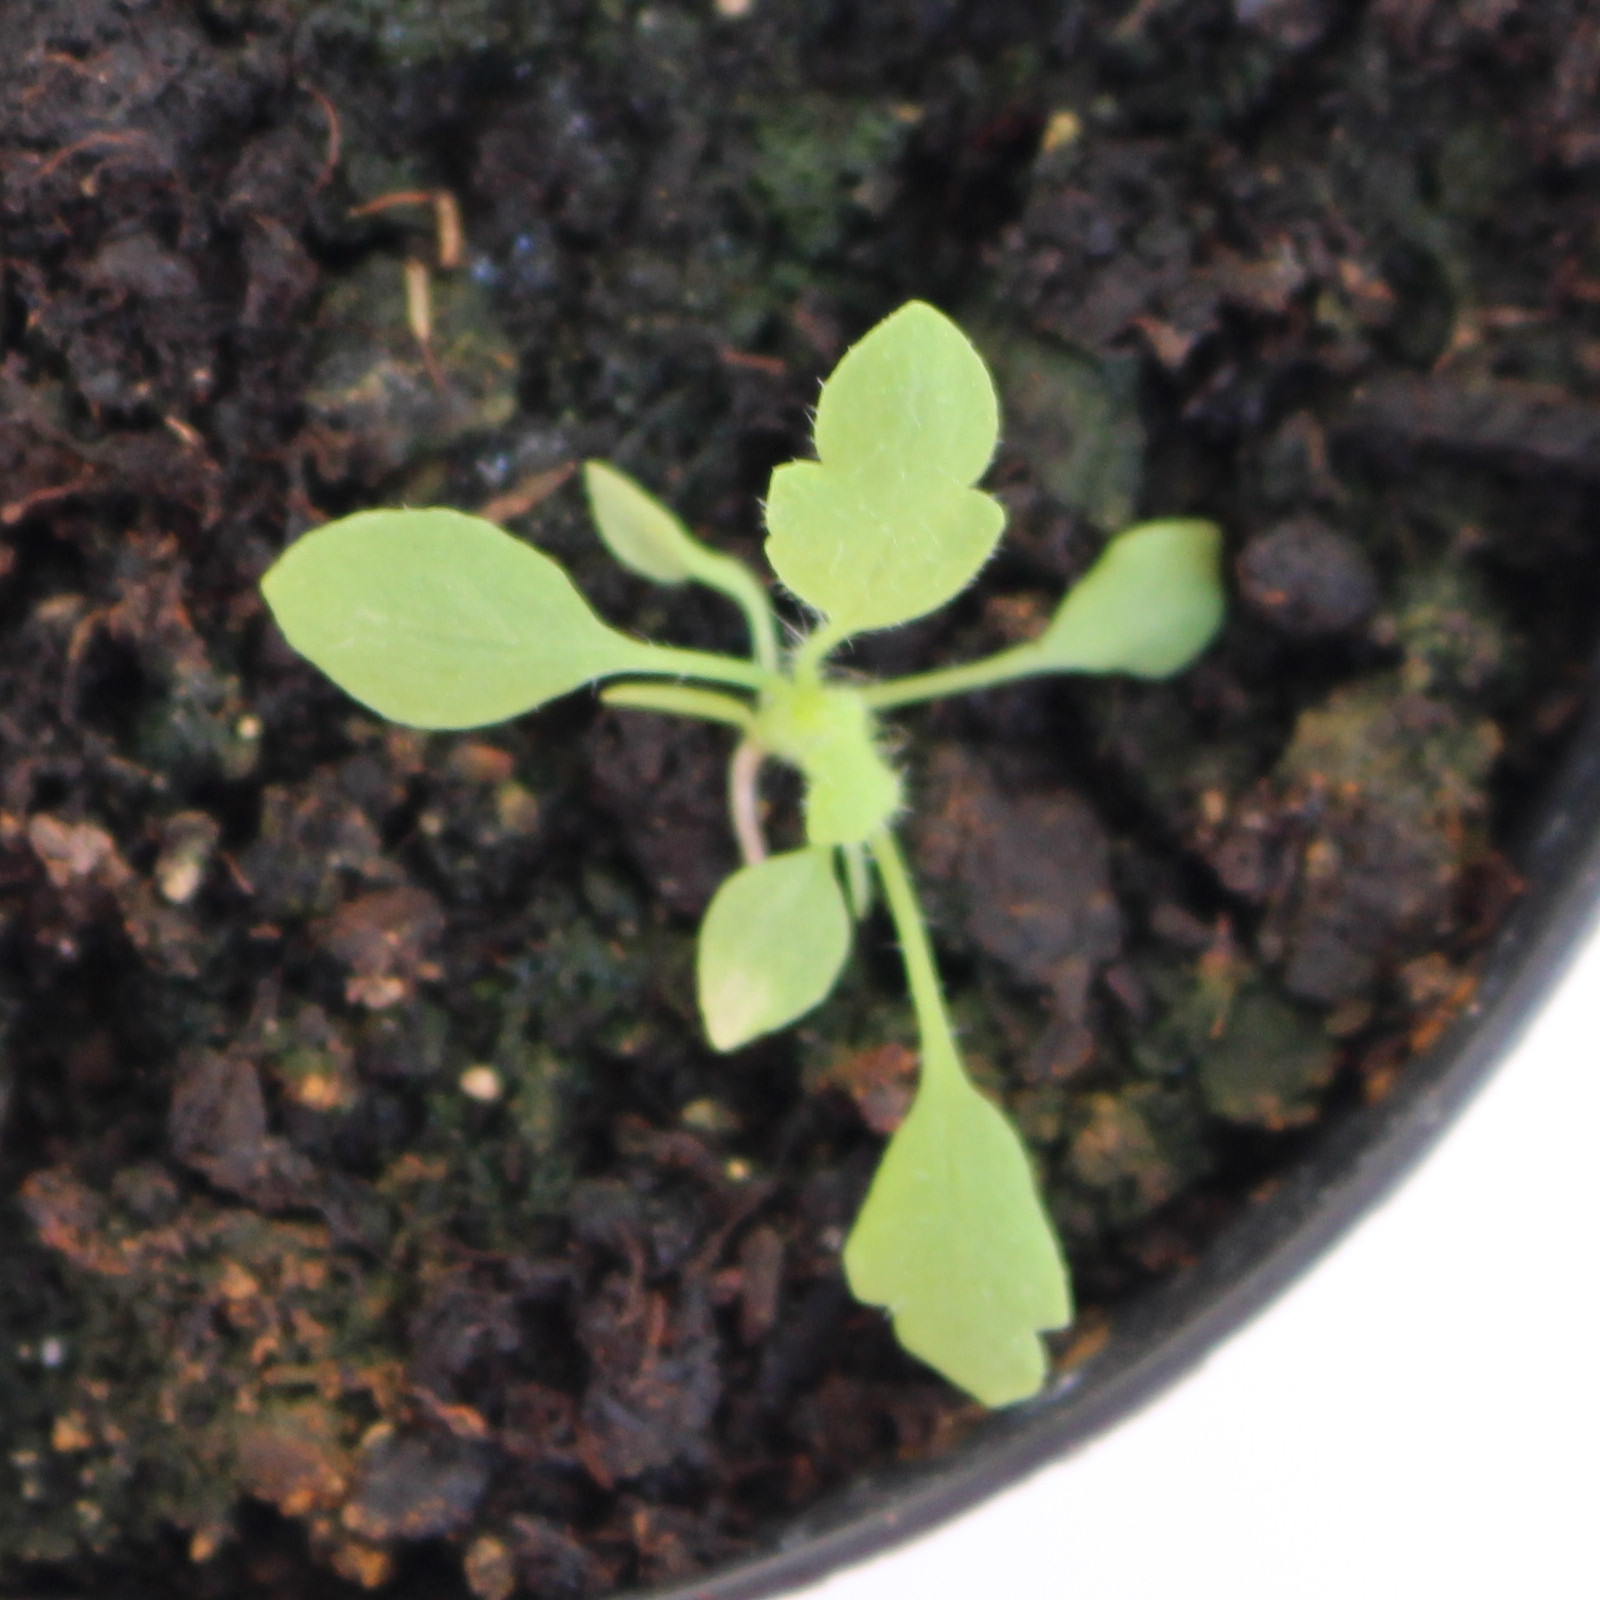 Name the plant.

Papaver rhoeas
